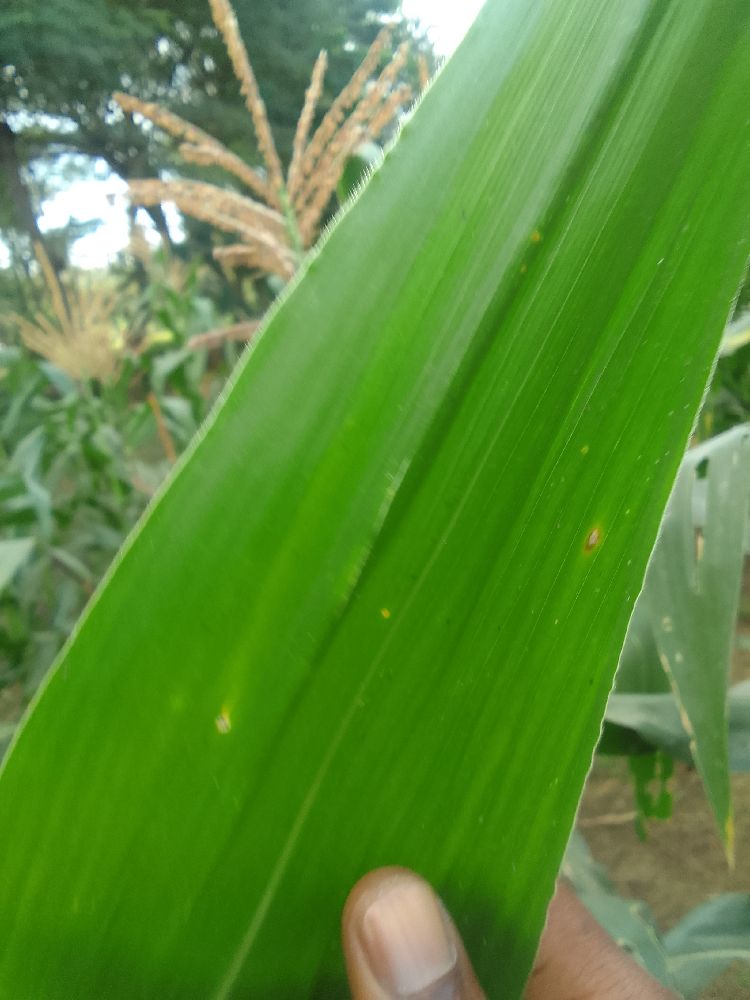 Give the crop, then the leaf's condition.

maize, healthy
